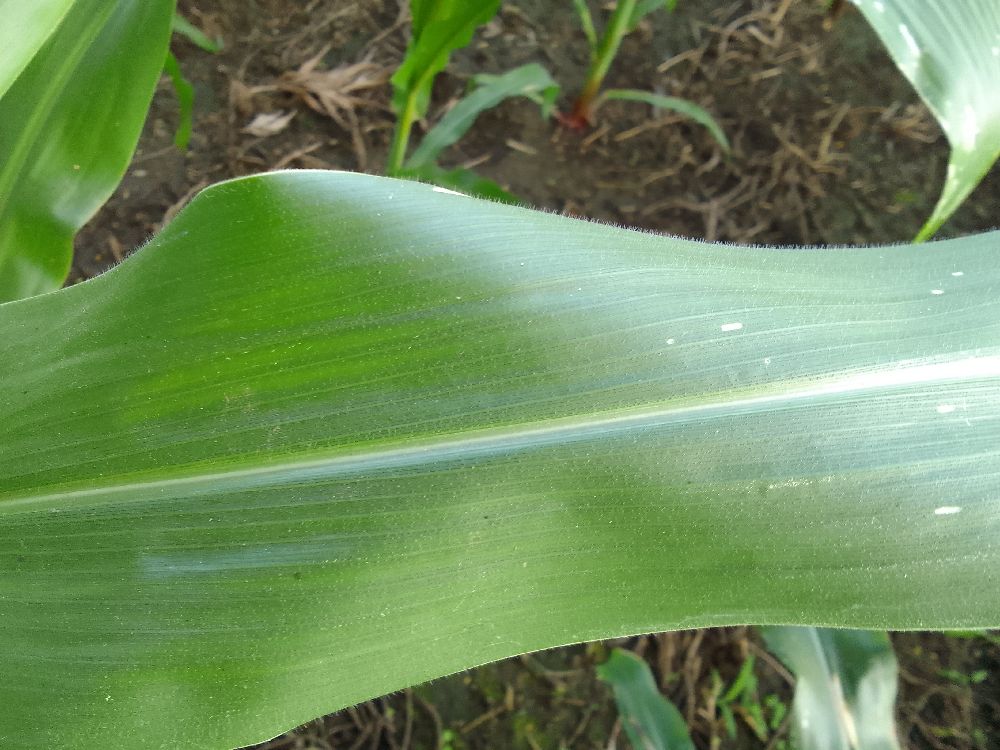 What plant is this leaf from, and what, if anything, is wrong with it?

maize, healthy
